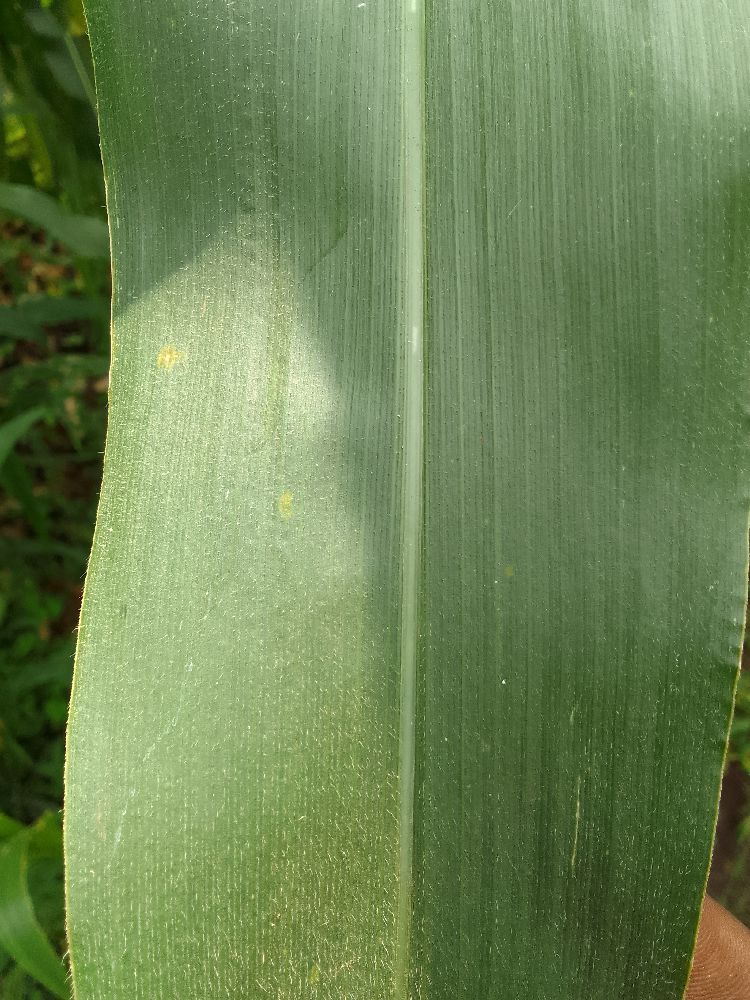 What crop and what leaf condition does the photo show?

maize, healthy
